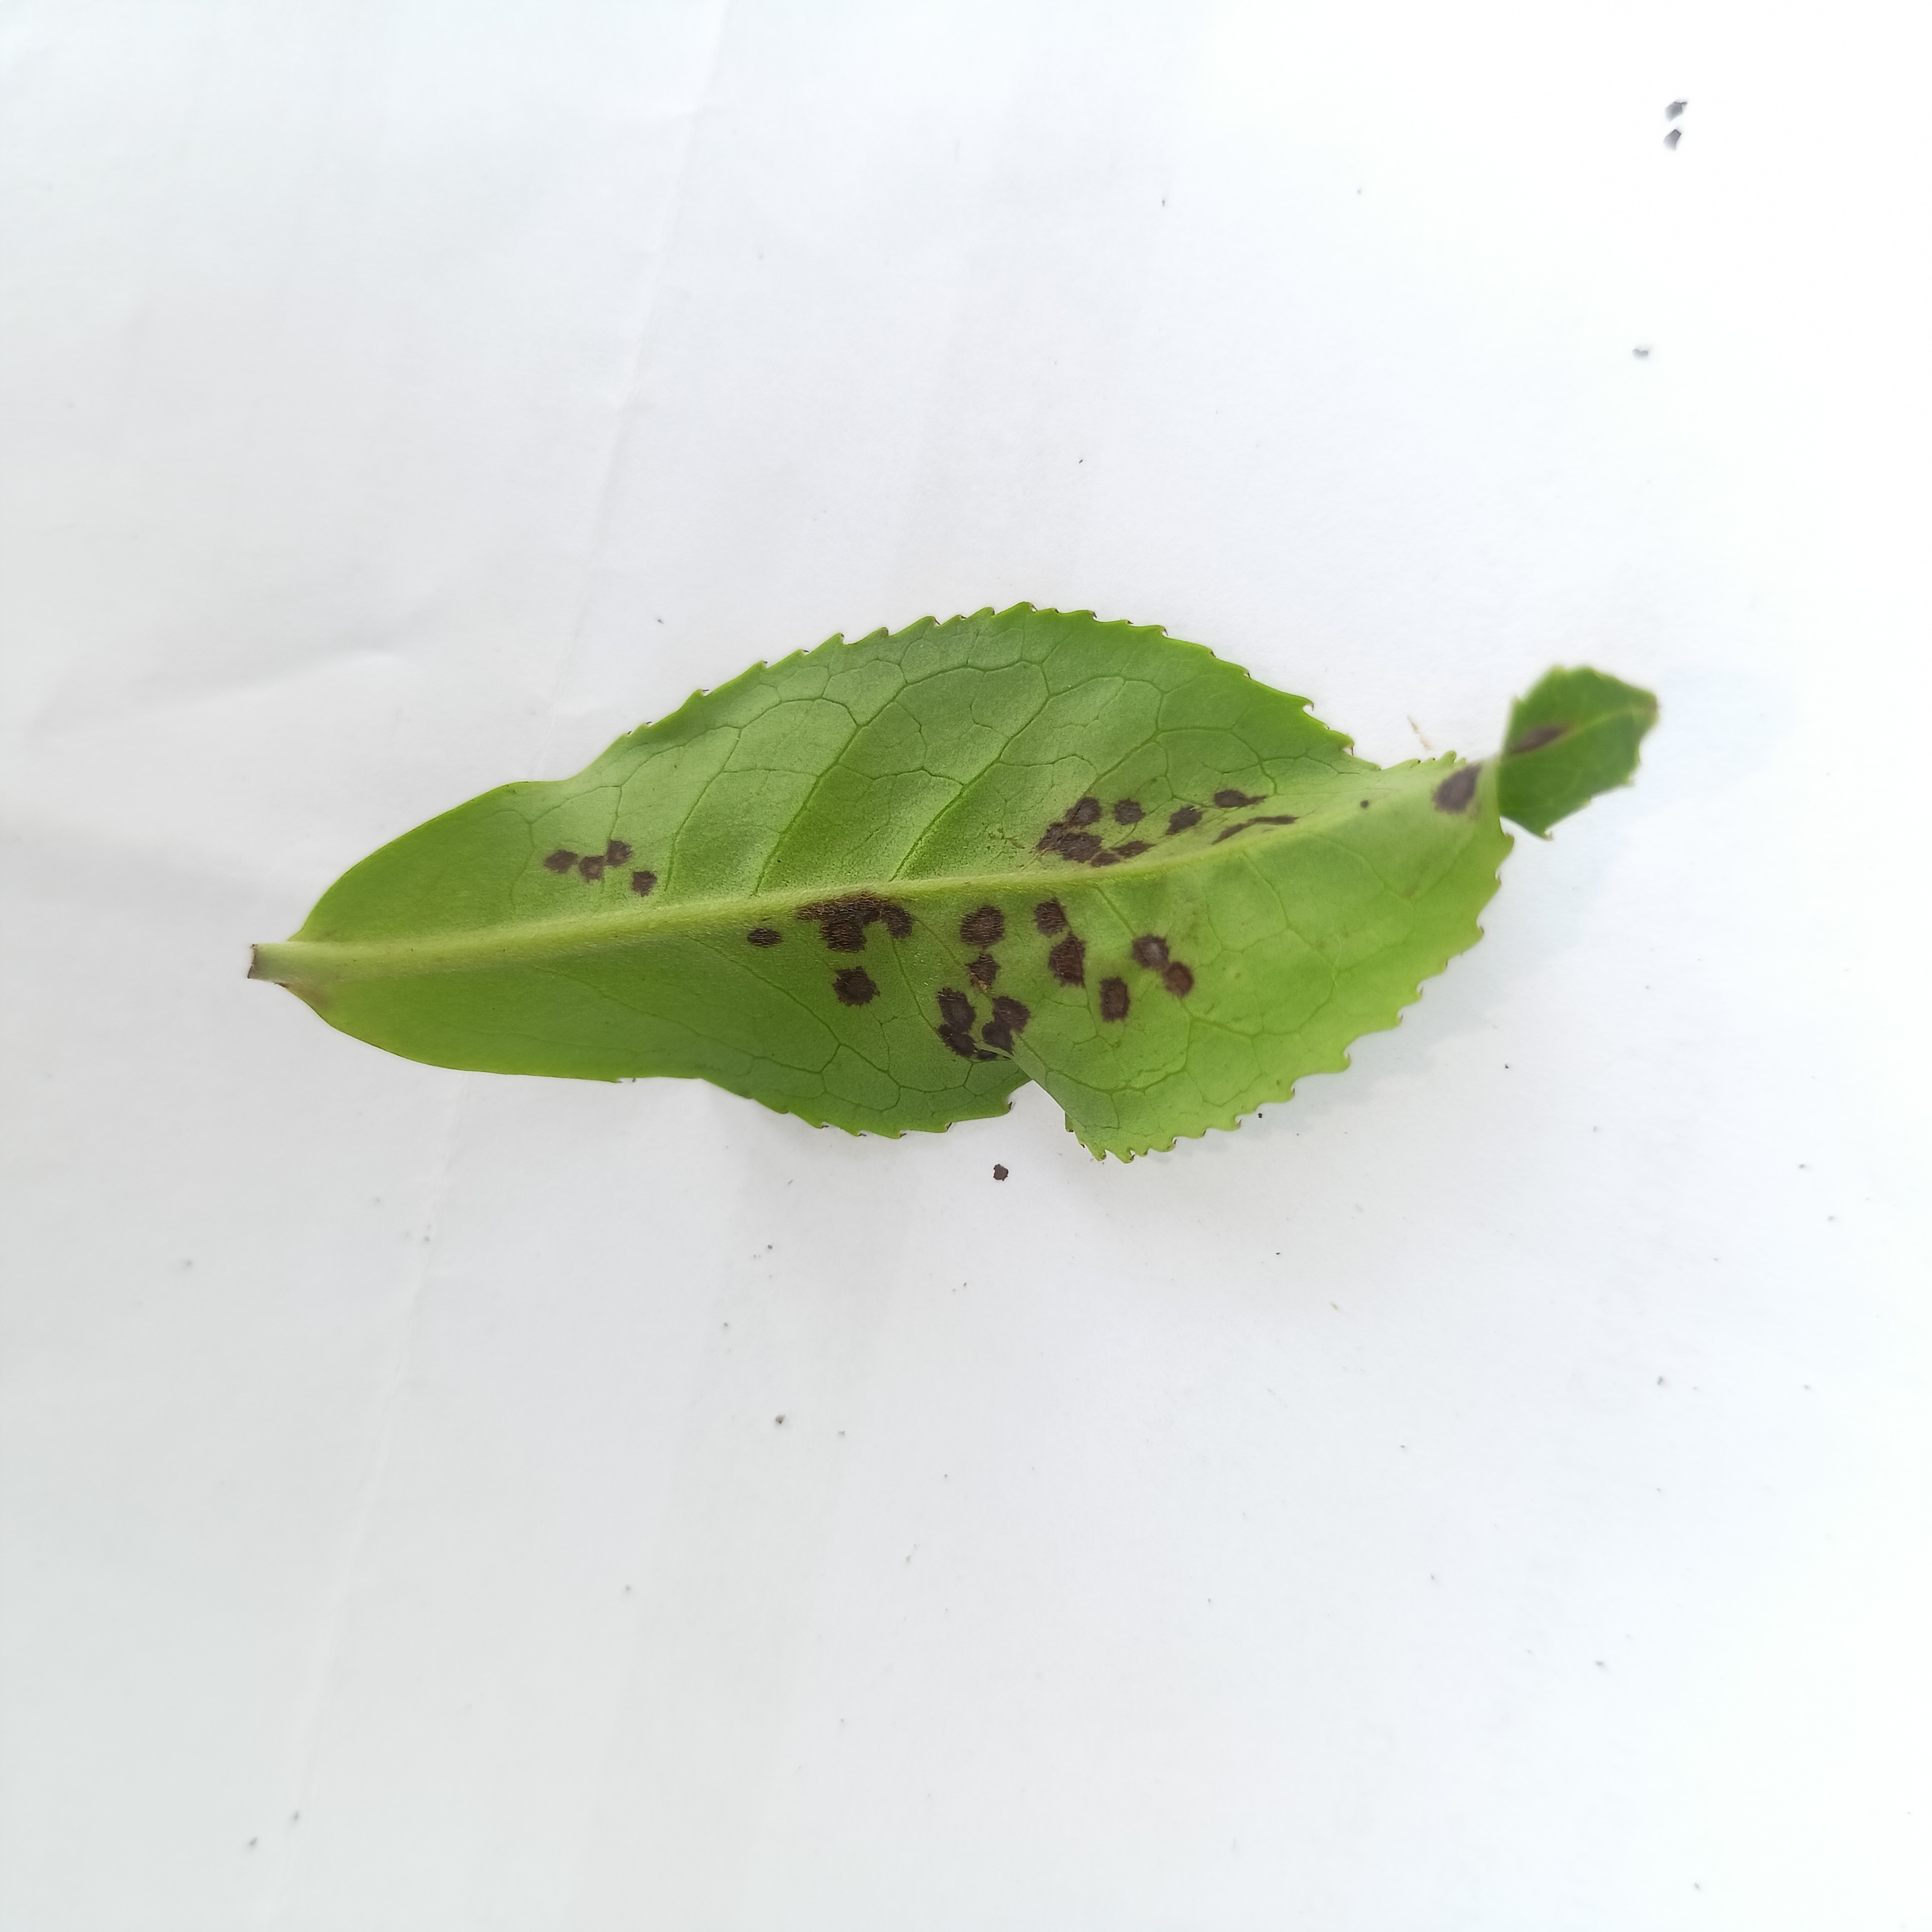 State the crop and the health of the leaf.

tea, helopeltis
